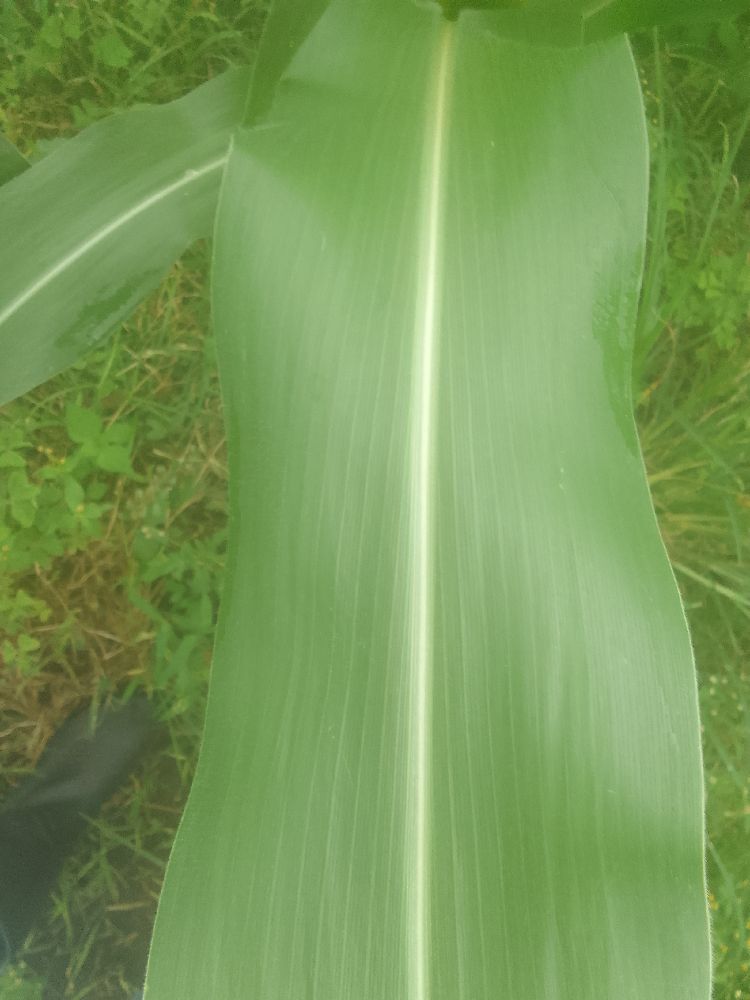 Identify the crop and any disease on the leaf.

maize, healthy
